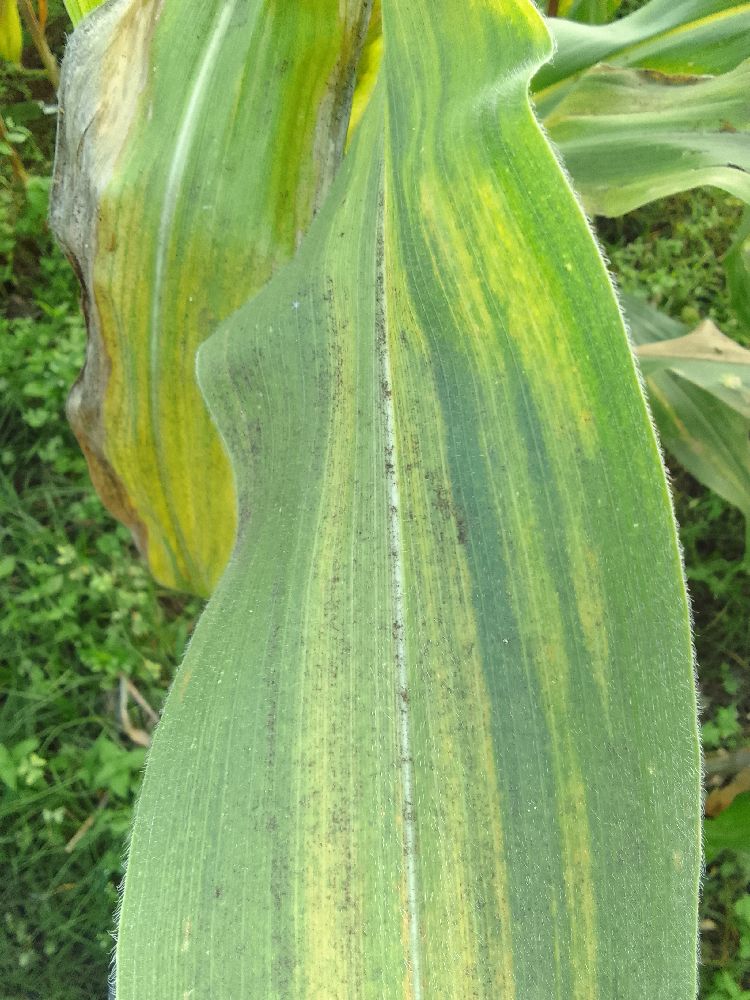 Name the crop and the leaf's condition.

maize, maize lethal necrosis
